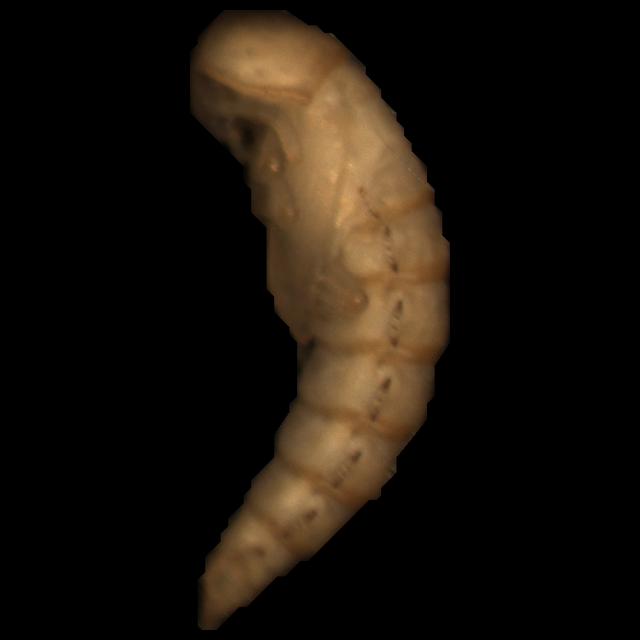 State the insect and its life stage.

mealworm pupa
